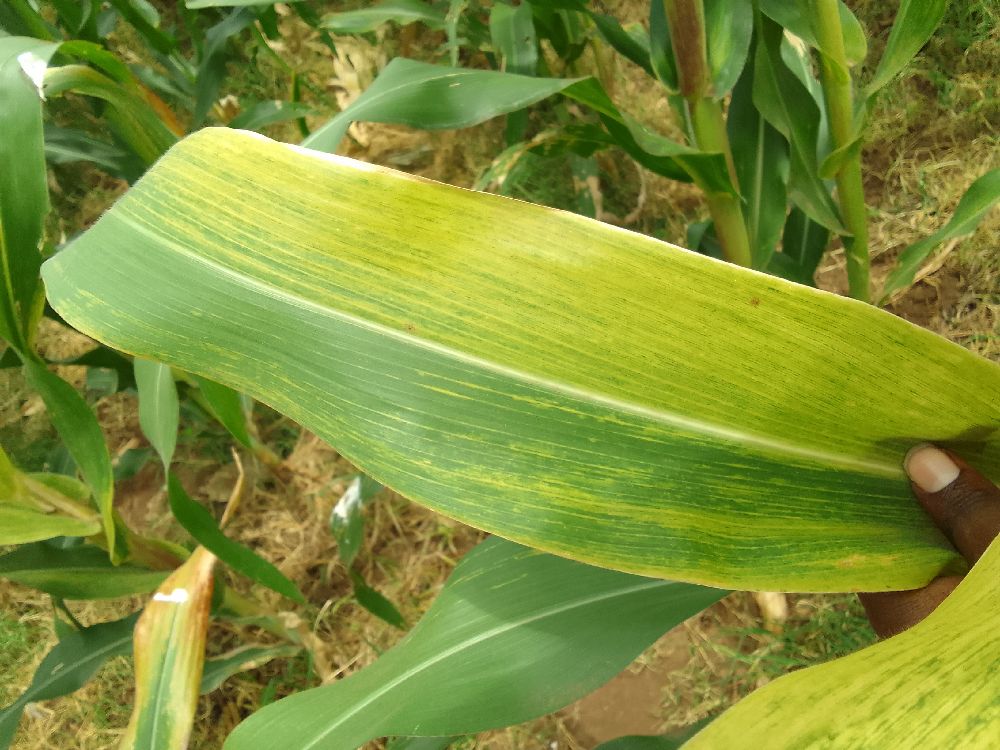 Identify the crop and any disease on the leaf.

maize, maize lethal necrosis
